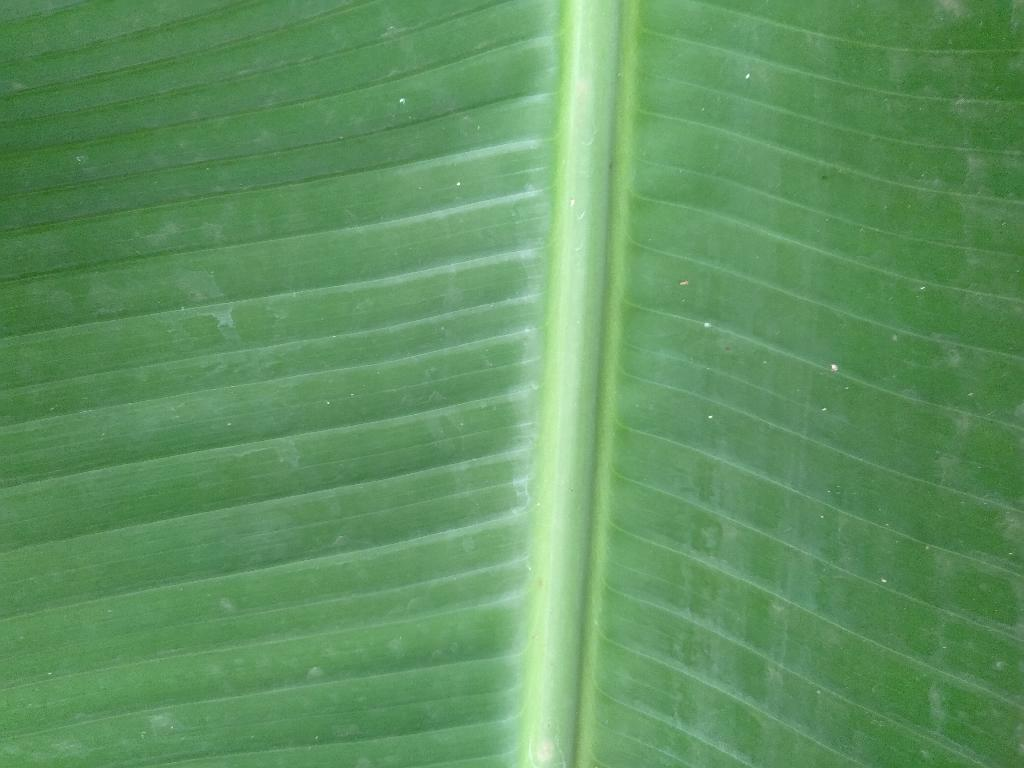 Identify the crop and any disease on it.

banana, healthy
